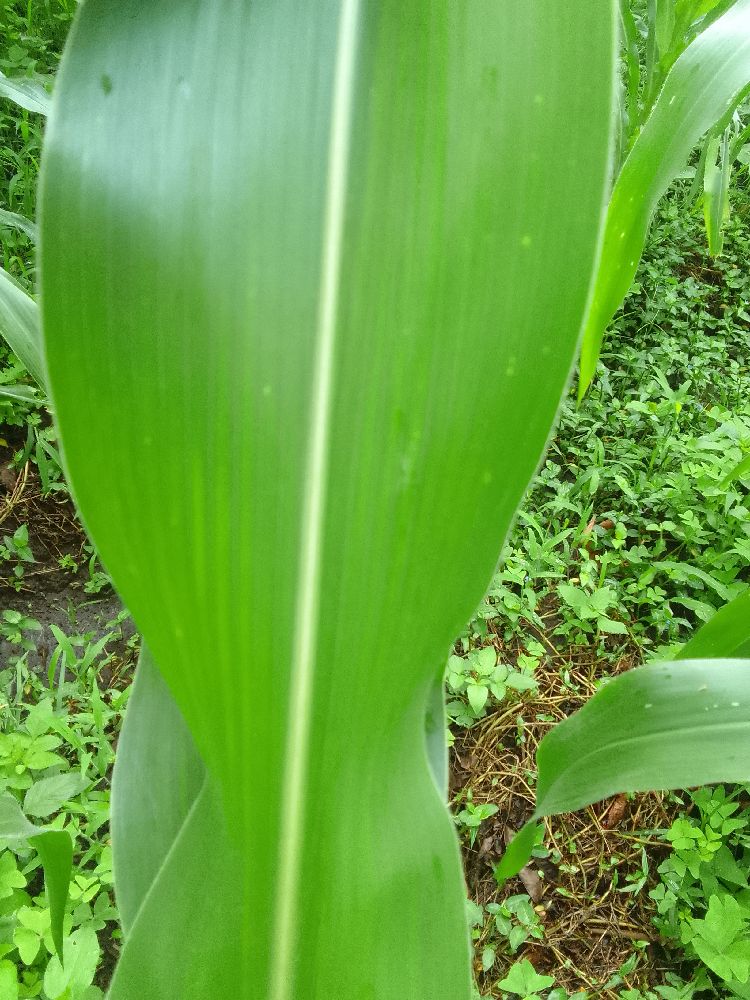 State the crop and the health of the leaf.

maize, healthy
